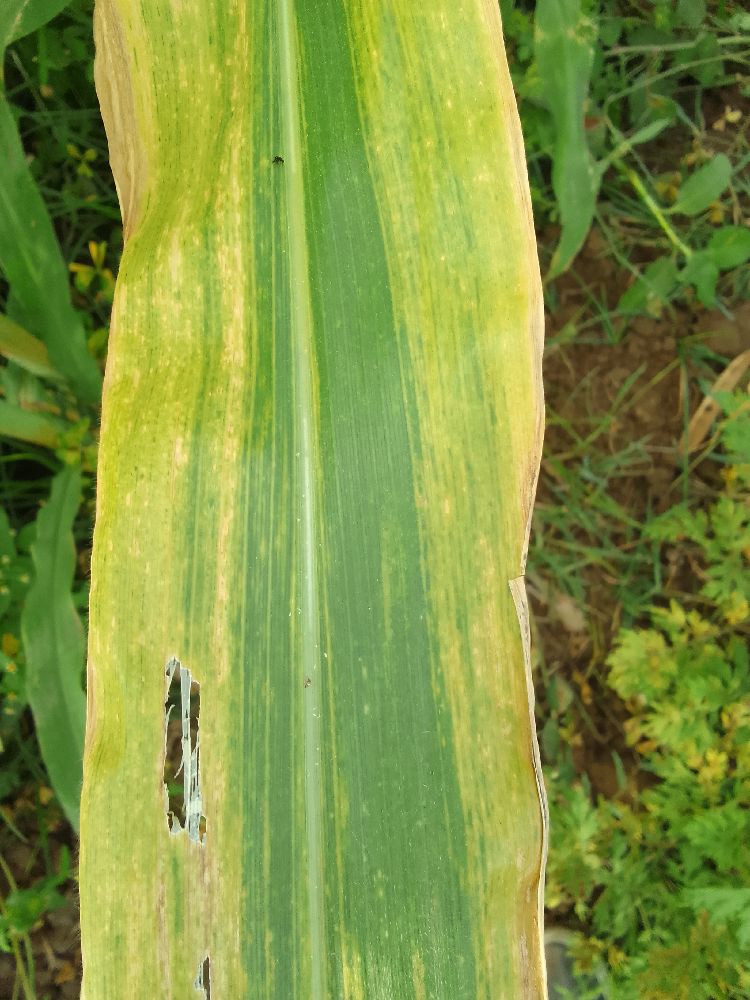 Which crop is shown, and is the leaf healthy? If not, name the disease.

maize, maize lethal necrosis
